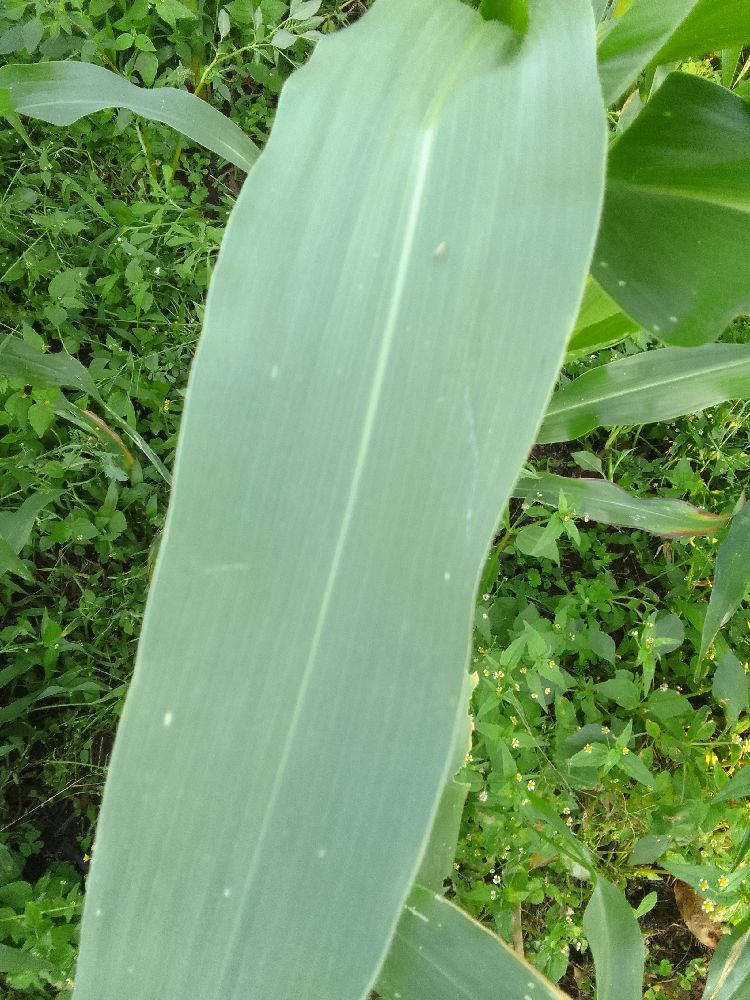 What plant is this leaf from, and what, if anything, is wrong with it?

maize, healthy
